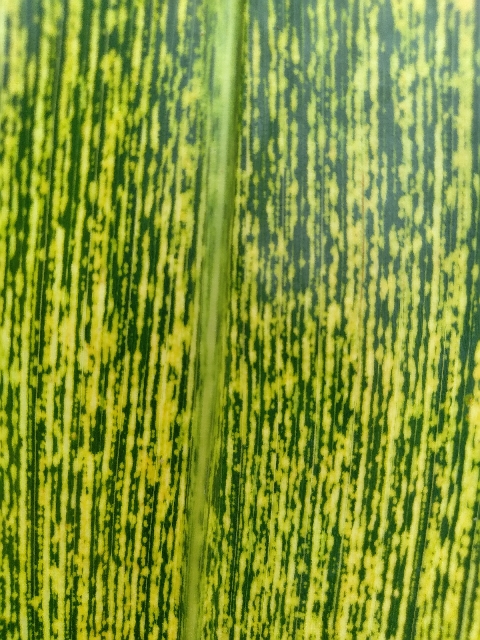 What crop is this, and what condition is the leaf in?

maize, maize streak virus
